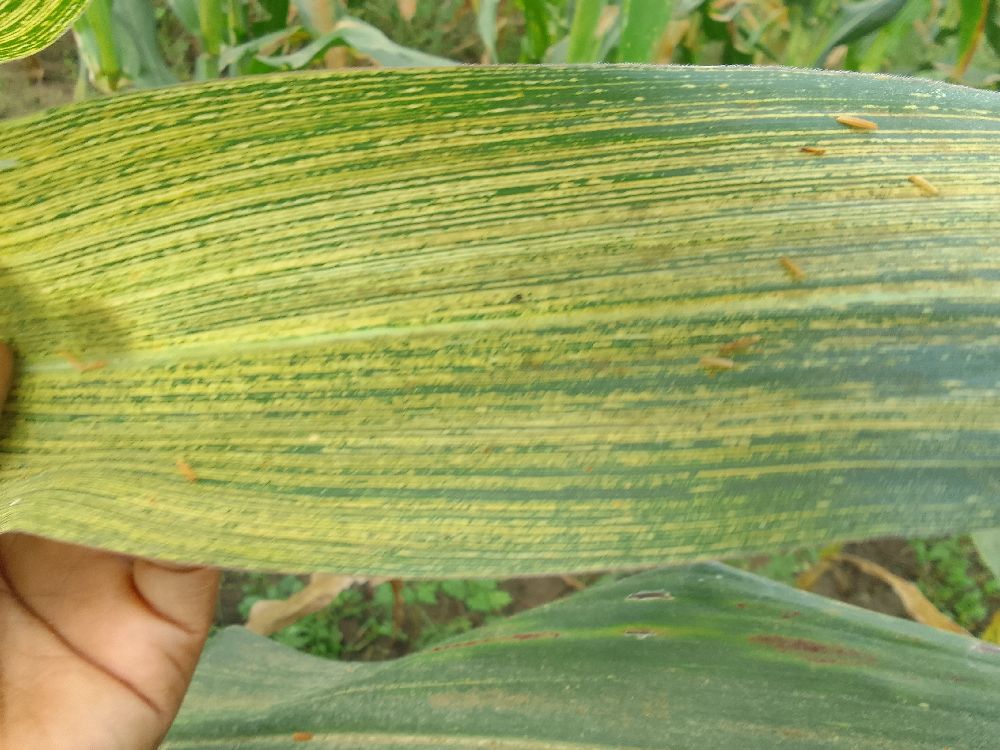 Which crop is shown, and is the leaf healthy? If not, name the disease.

maize, maize streak virus
